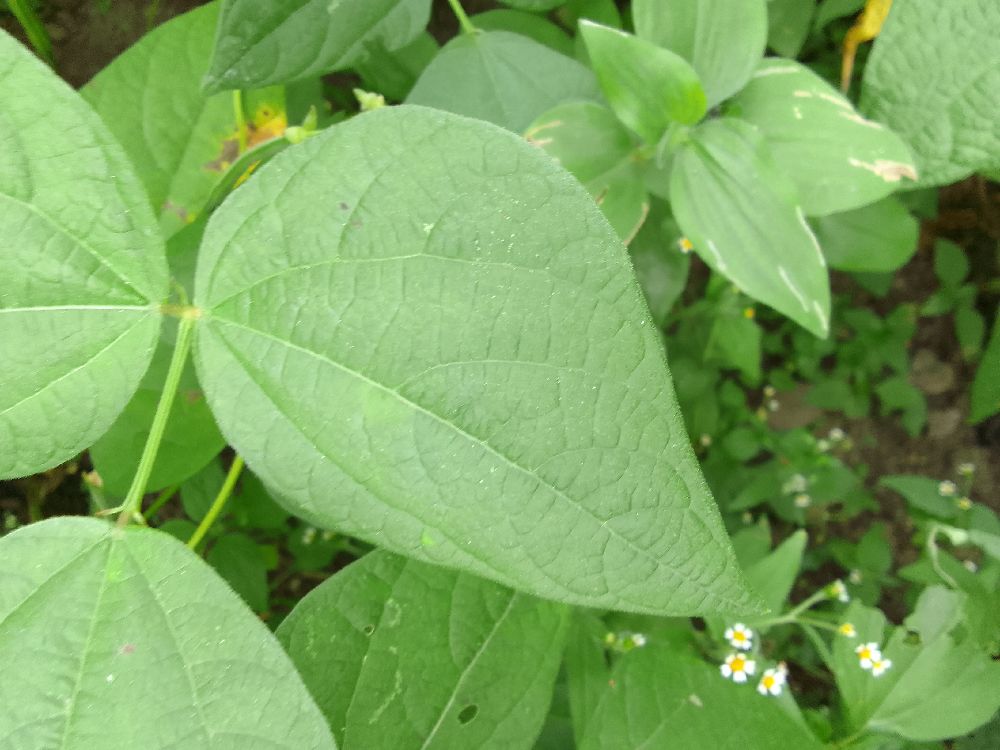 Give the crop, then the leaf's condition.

common bean, healthy
